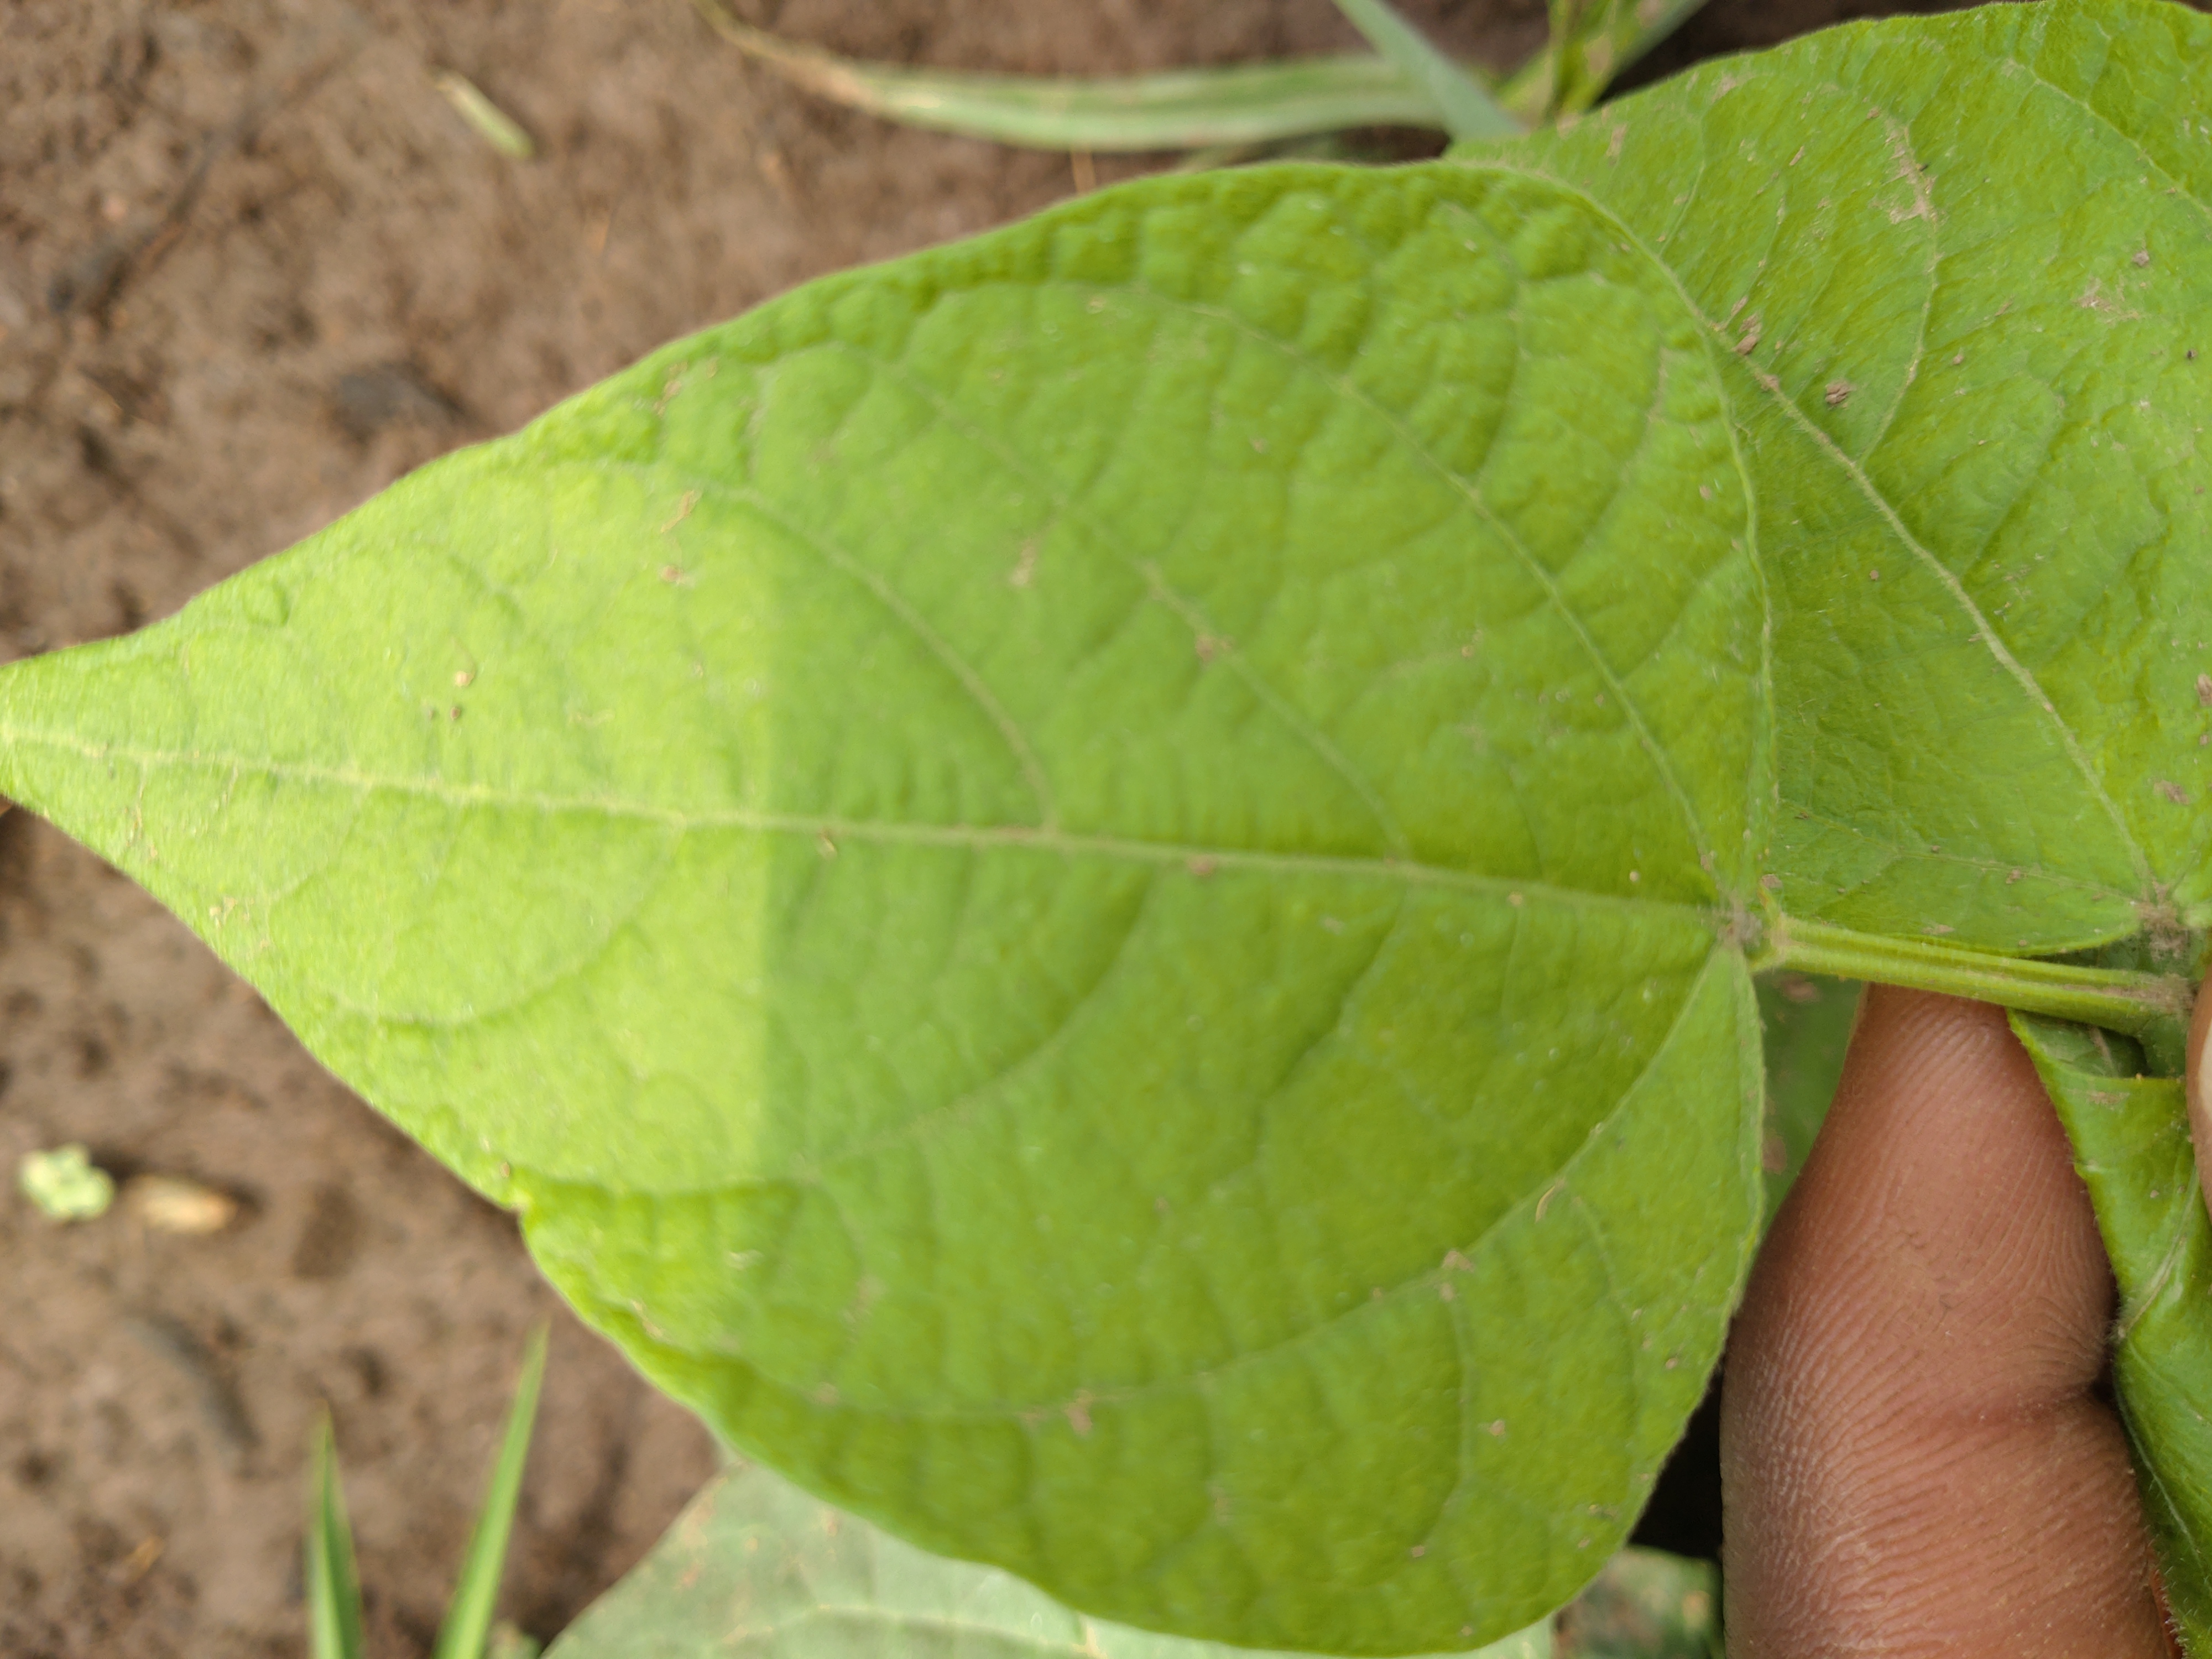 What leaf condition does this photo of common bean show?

healthy
